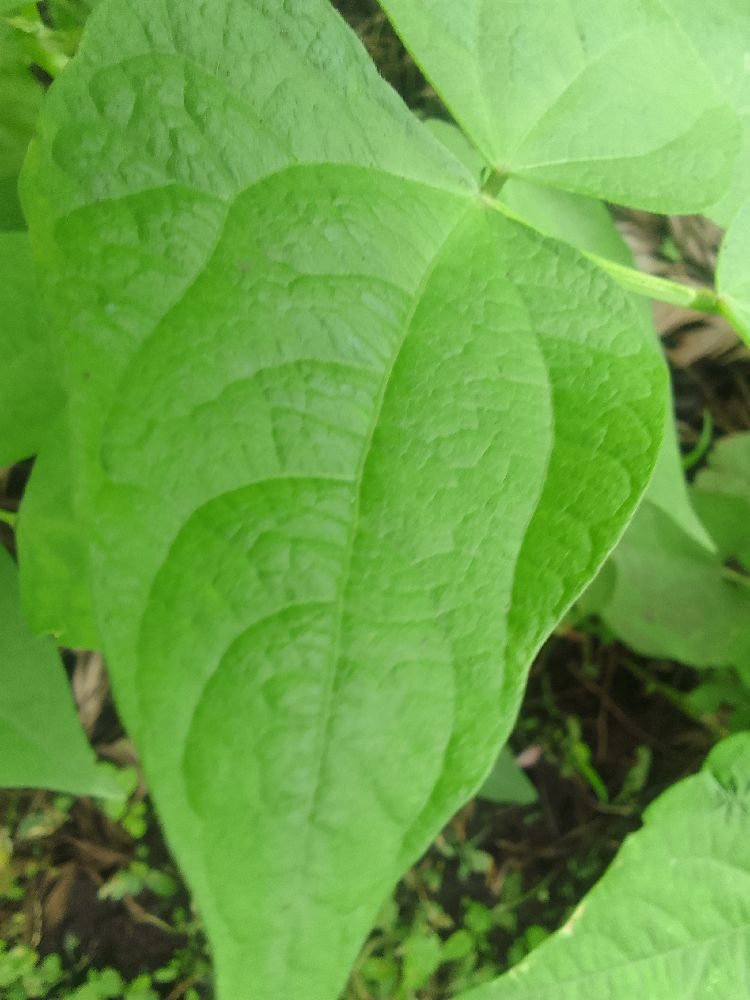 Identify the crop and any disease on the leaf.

common bean, healthy
